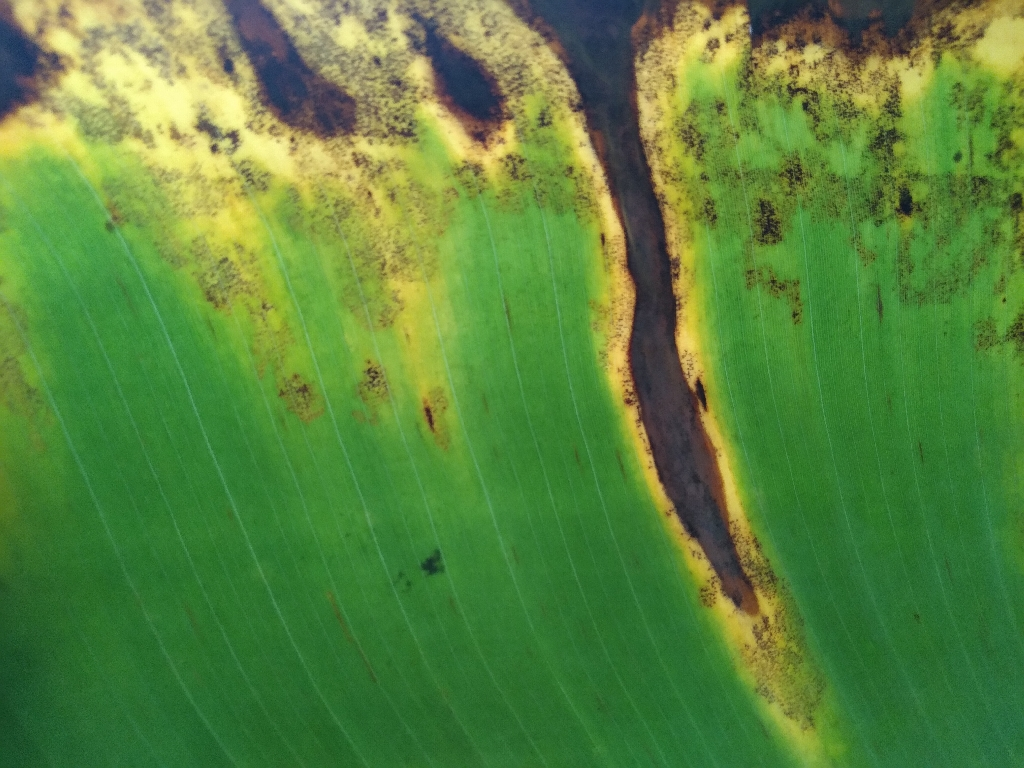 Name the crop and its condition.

banana, black sigatoka
